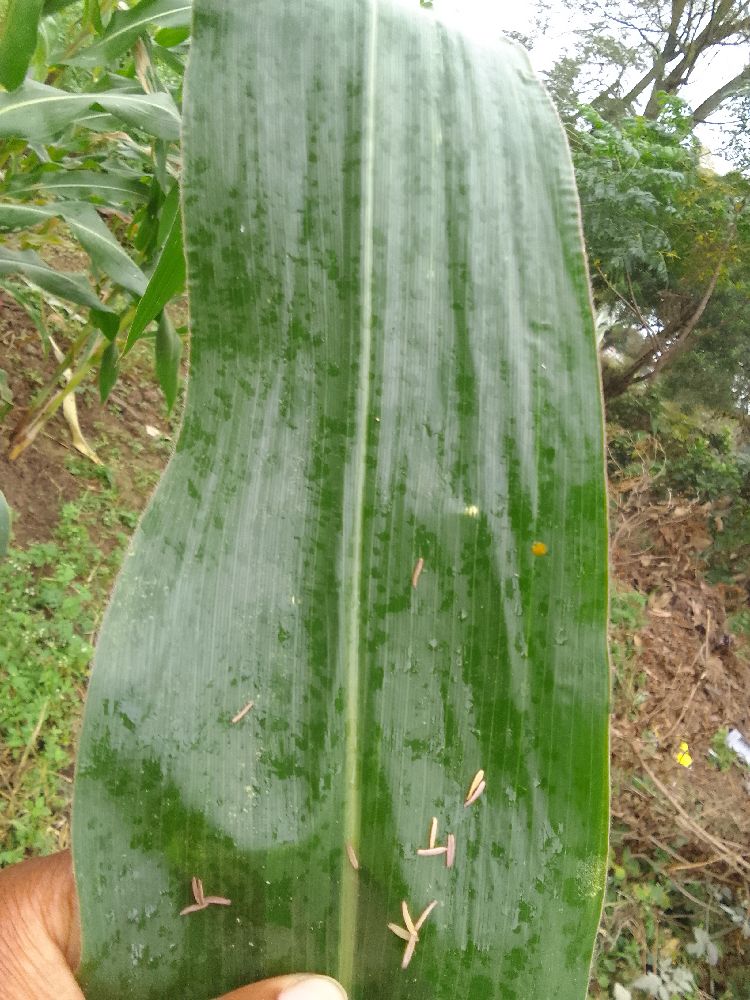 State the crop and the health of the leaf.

maize, healthy
